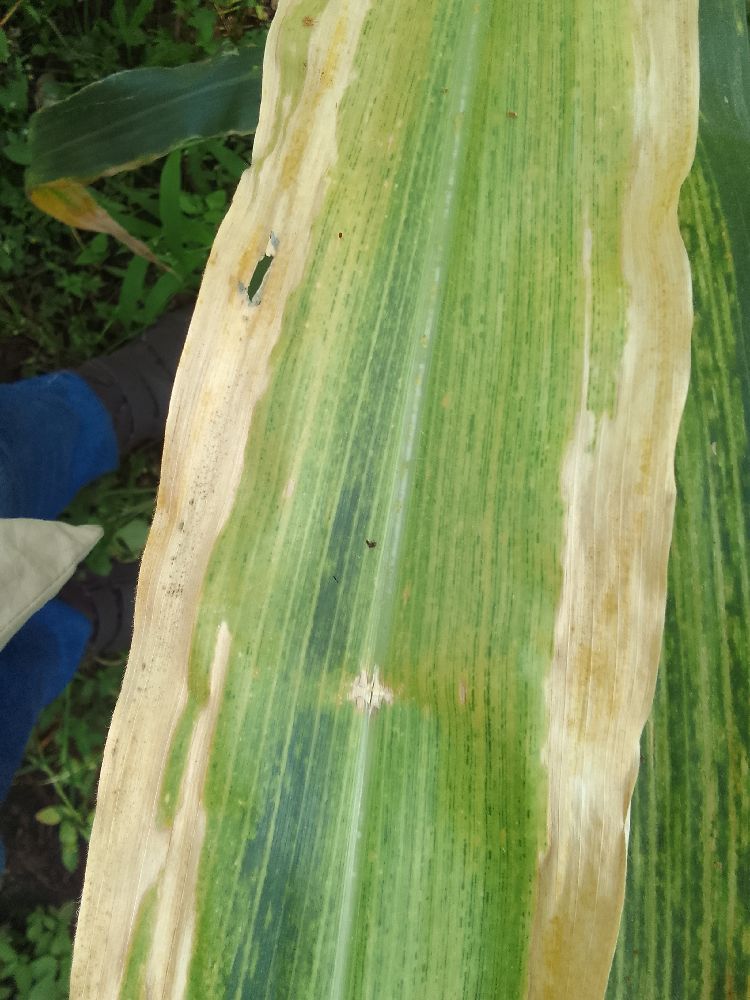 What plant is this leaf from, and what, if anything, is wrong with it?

maize, maize lethal necrosis
